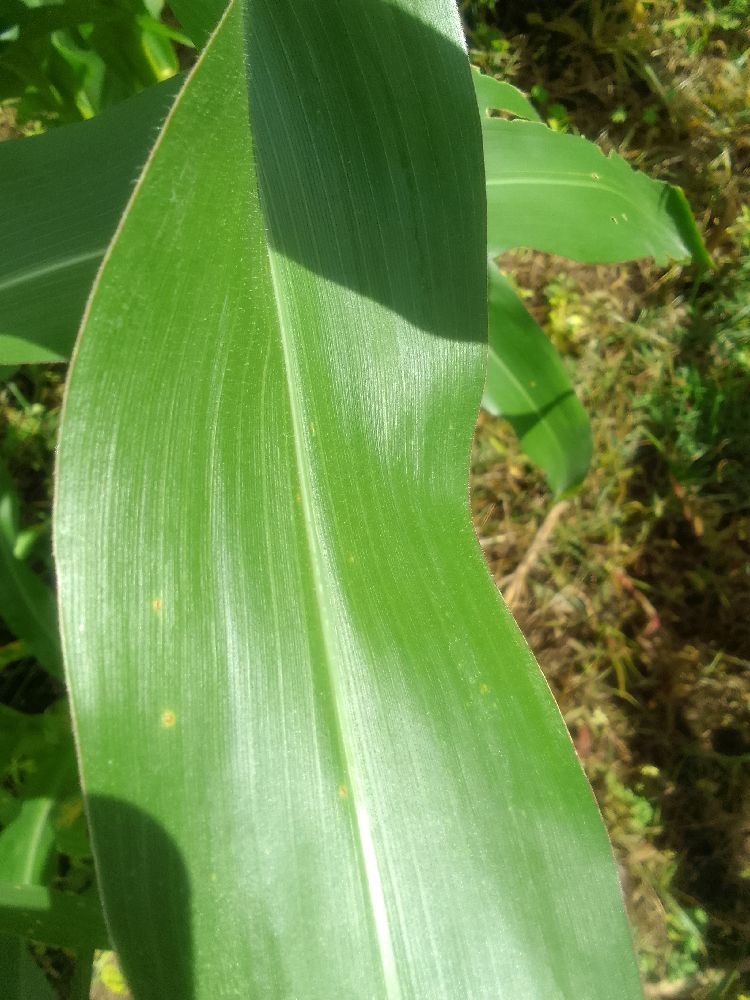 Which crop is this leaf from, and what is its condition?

maize, healthy
